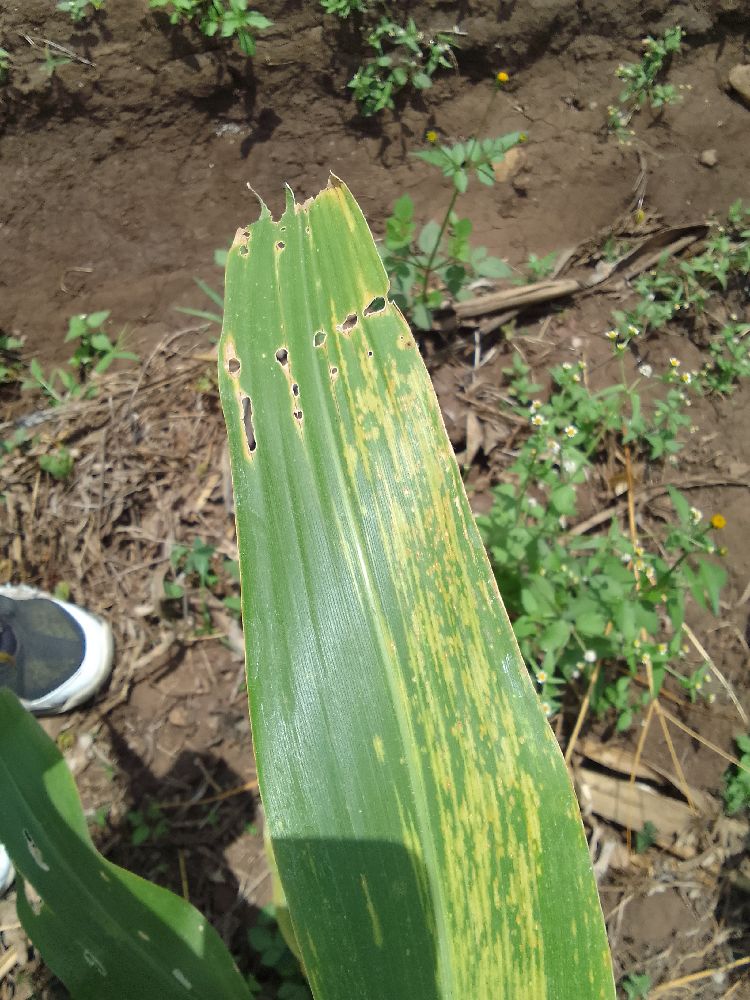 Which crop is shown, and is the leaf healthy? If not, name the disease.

maize, maize lethal necrosis
